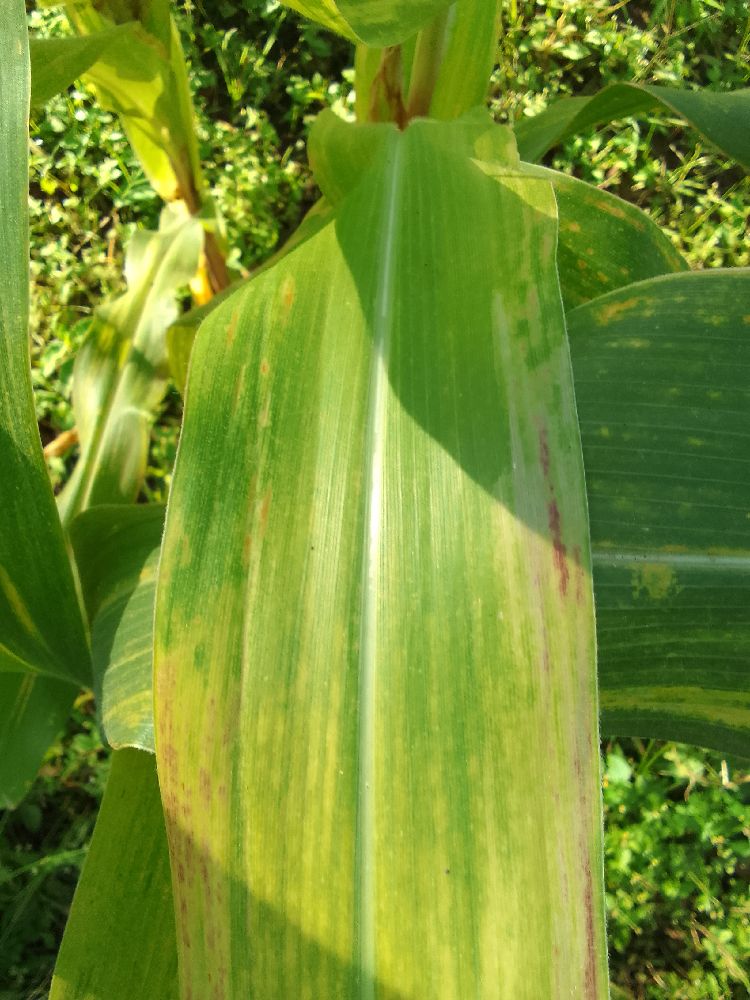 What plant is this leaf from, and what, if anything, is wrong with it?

maize, maize lethal necrosis
